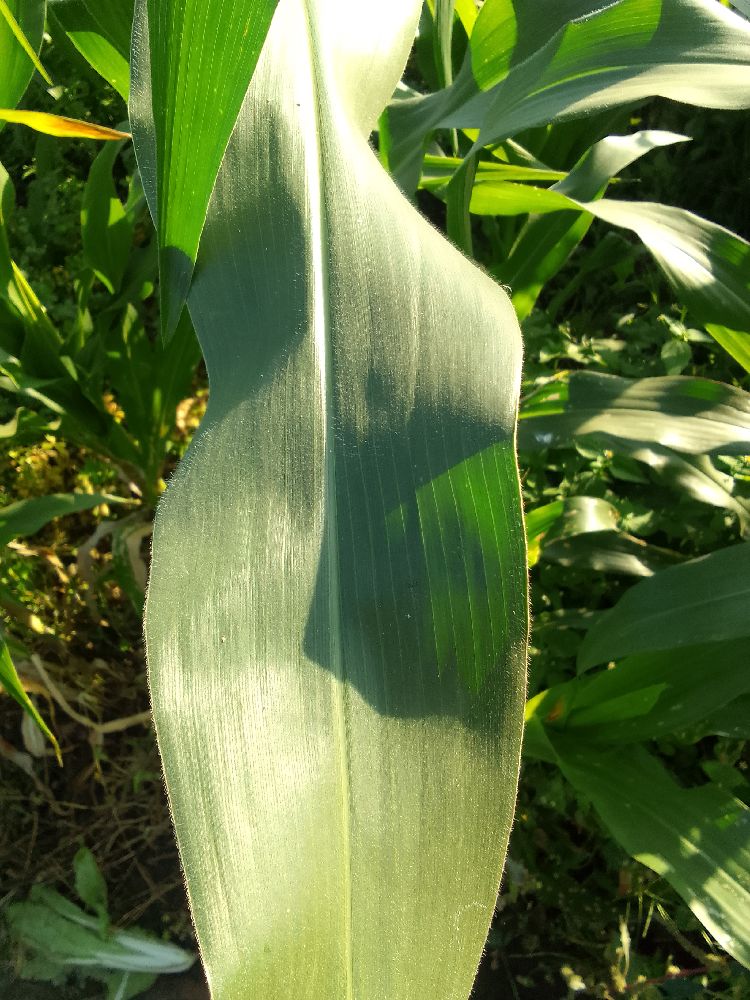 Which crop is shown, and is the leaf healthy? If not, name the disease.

maize, healthy
